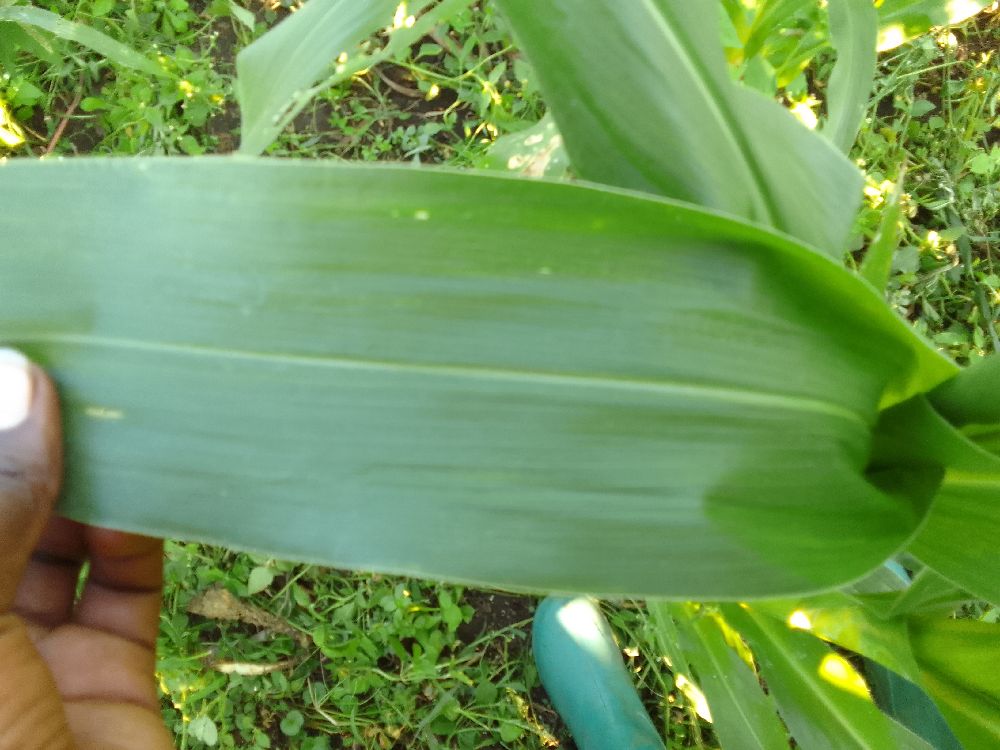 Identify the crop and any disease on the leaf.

maize, healthy
